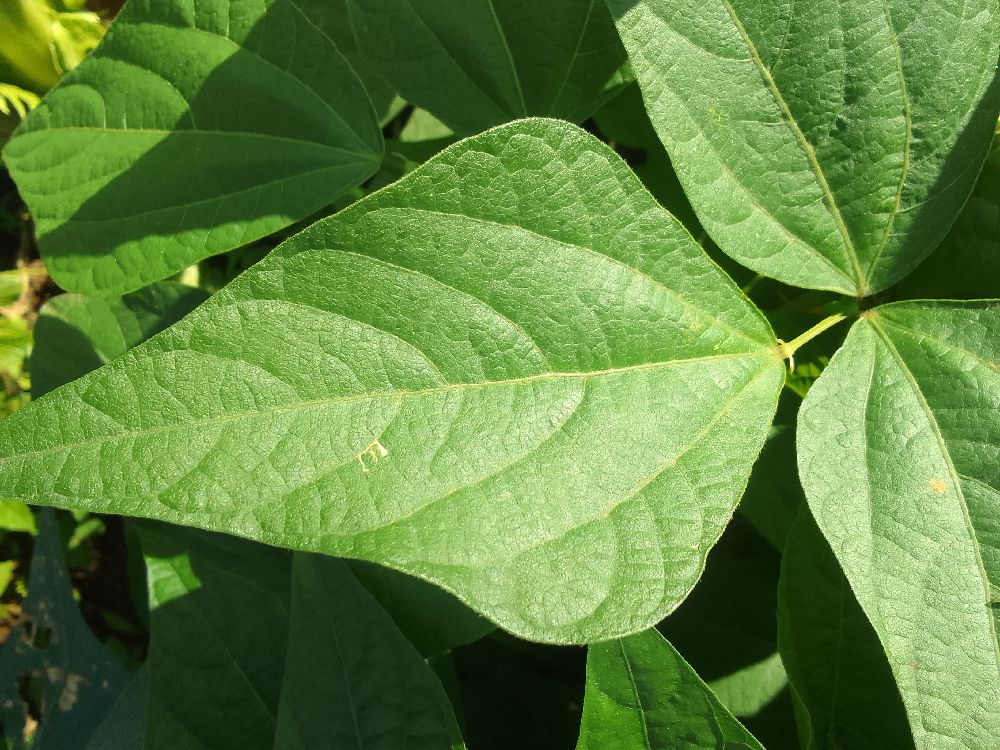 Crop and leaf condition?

common bean, healthy
